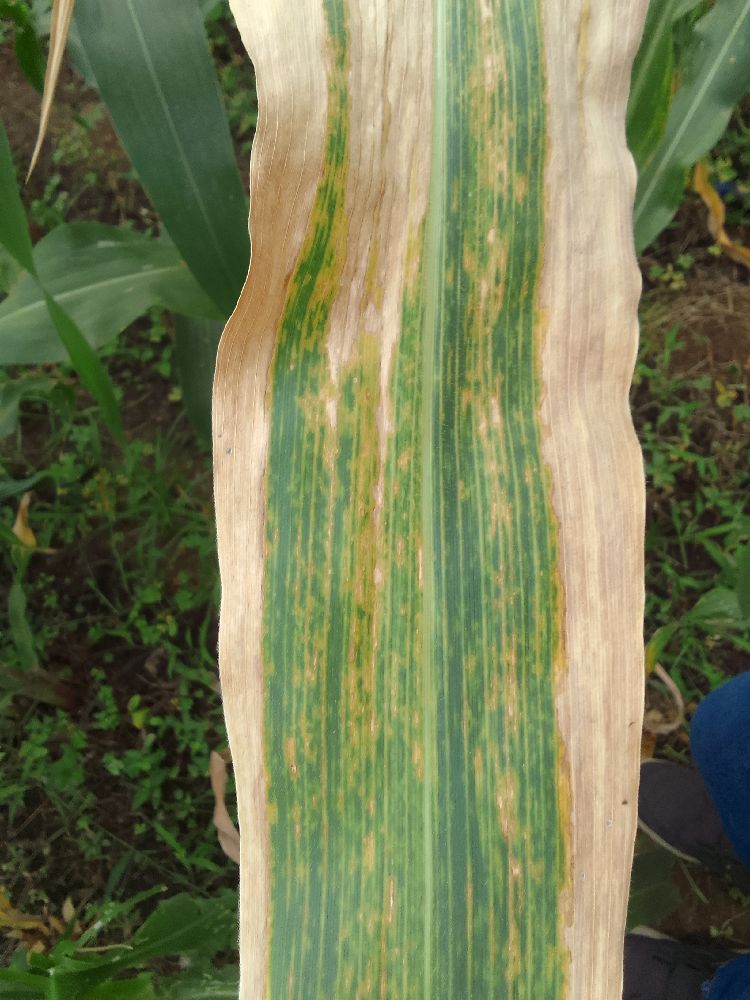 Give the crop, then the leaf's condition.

maize, maize lethal necrosis
